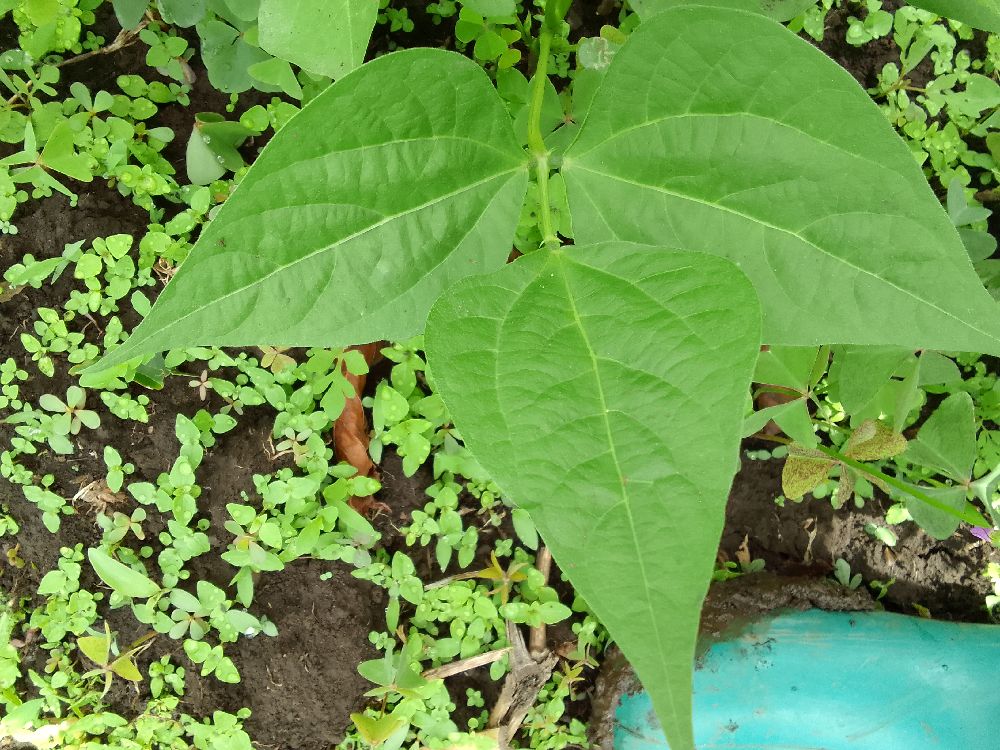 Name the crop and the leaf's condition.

common bean, healthy
